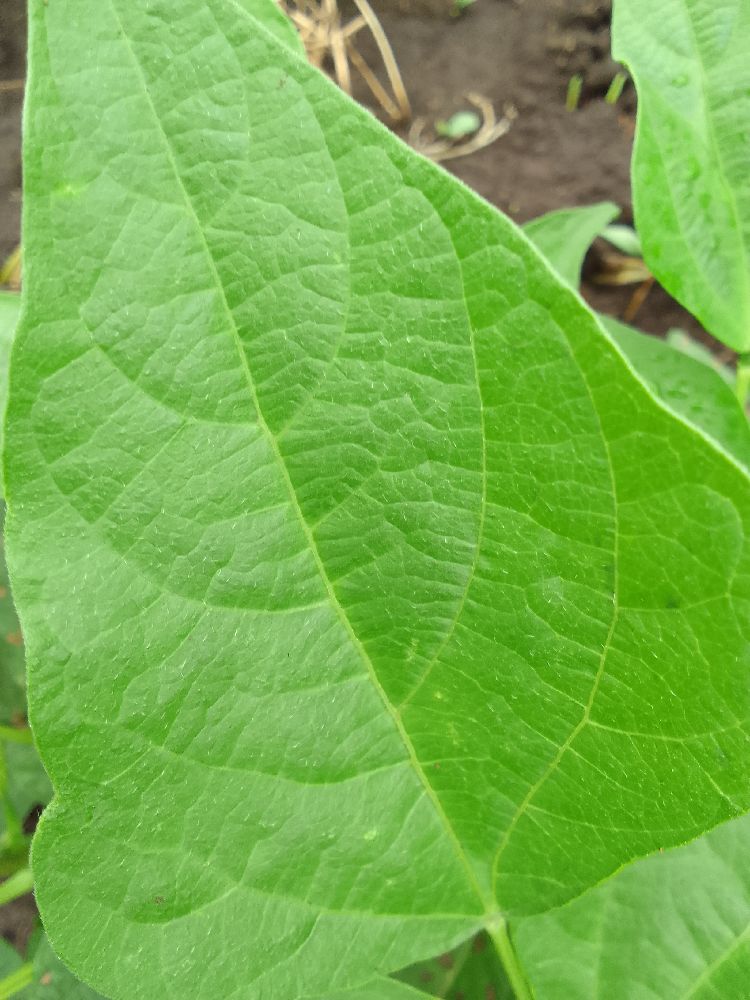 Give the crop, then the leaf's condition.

common bean, healthy
